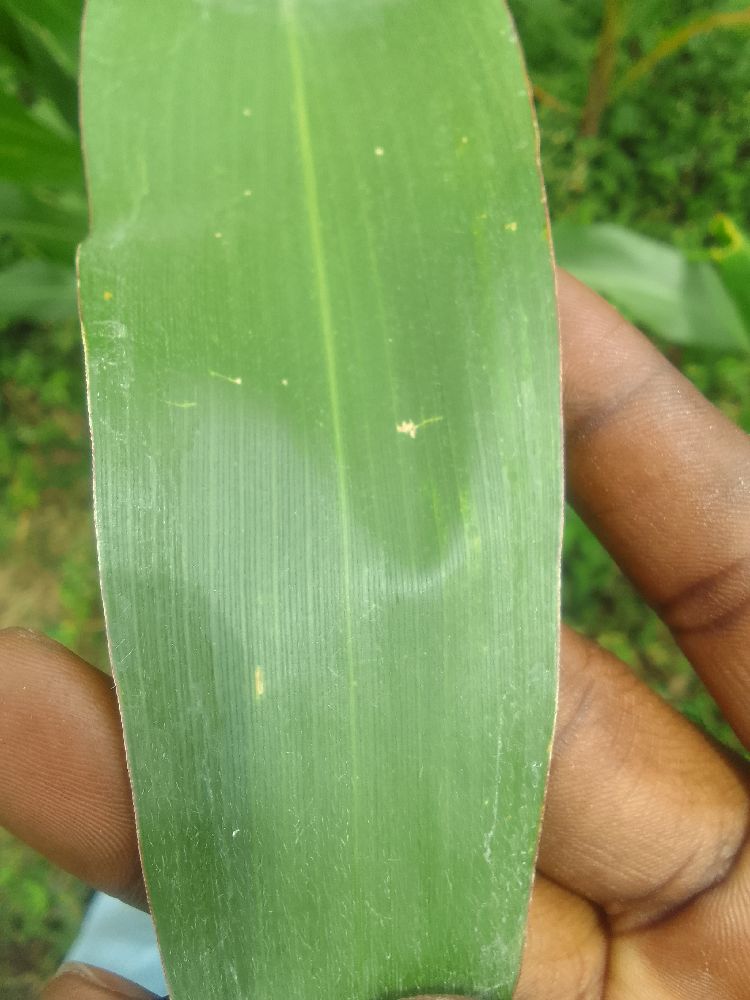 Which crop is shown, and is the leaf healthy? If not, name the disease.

maize, healthy
